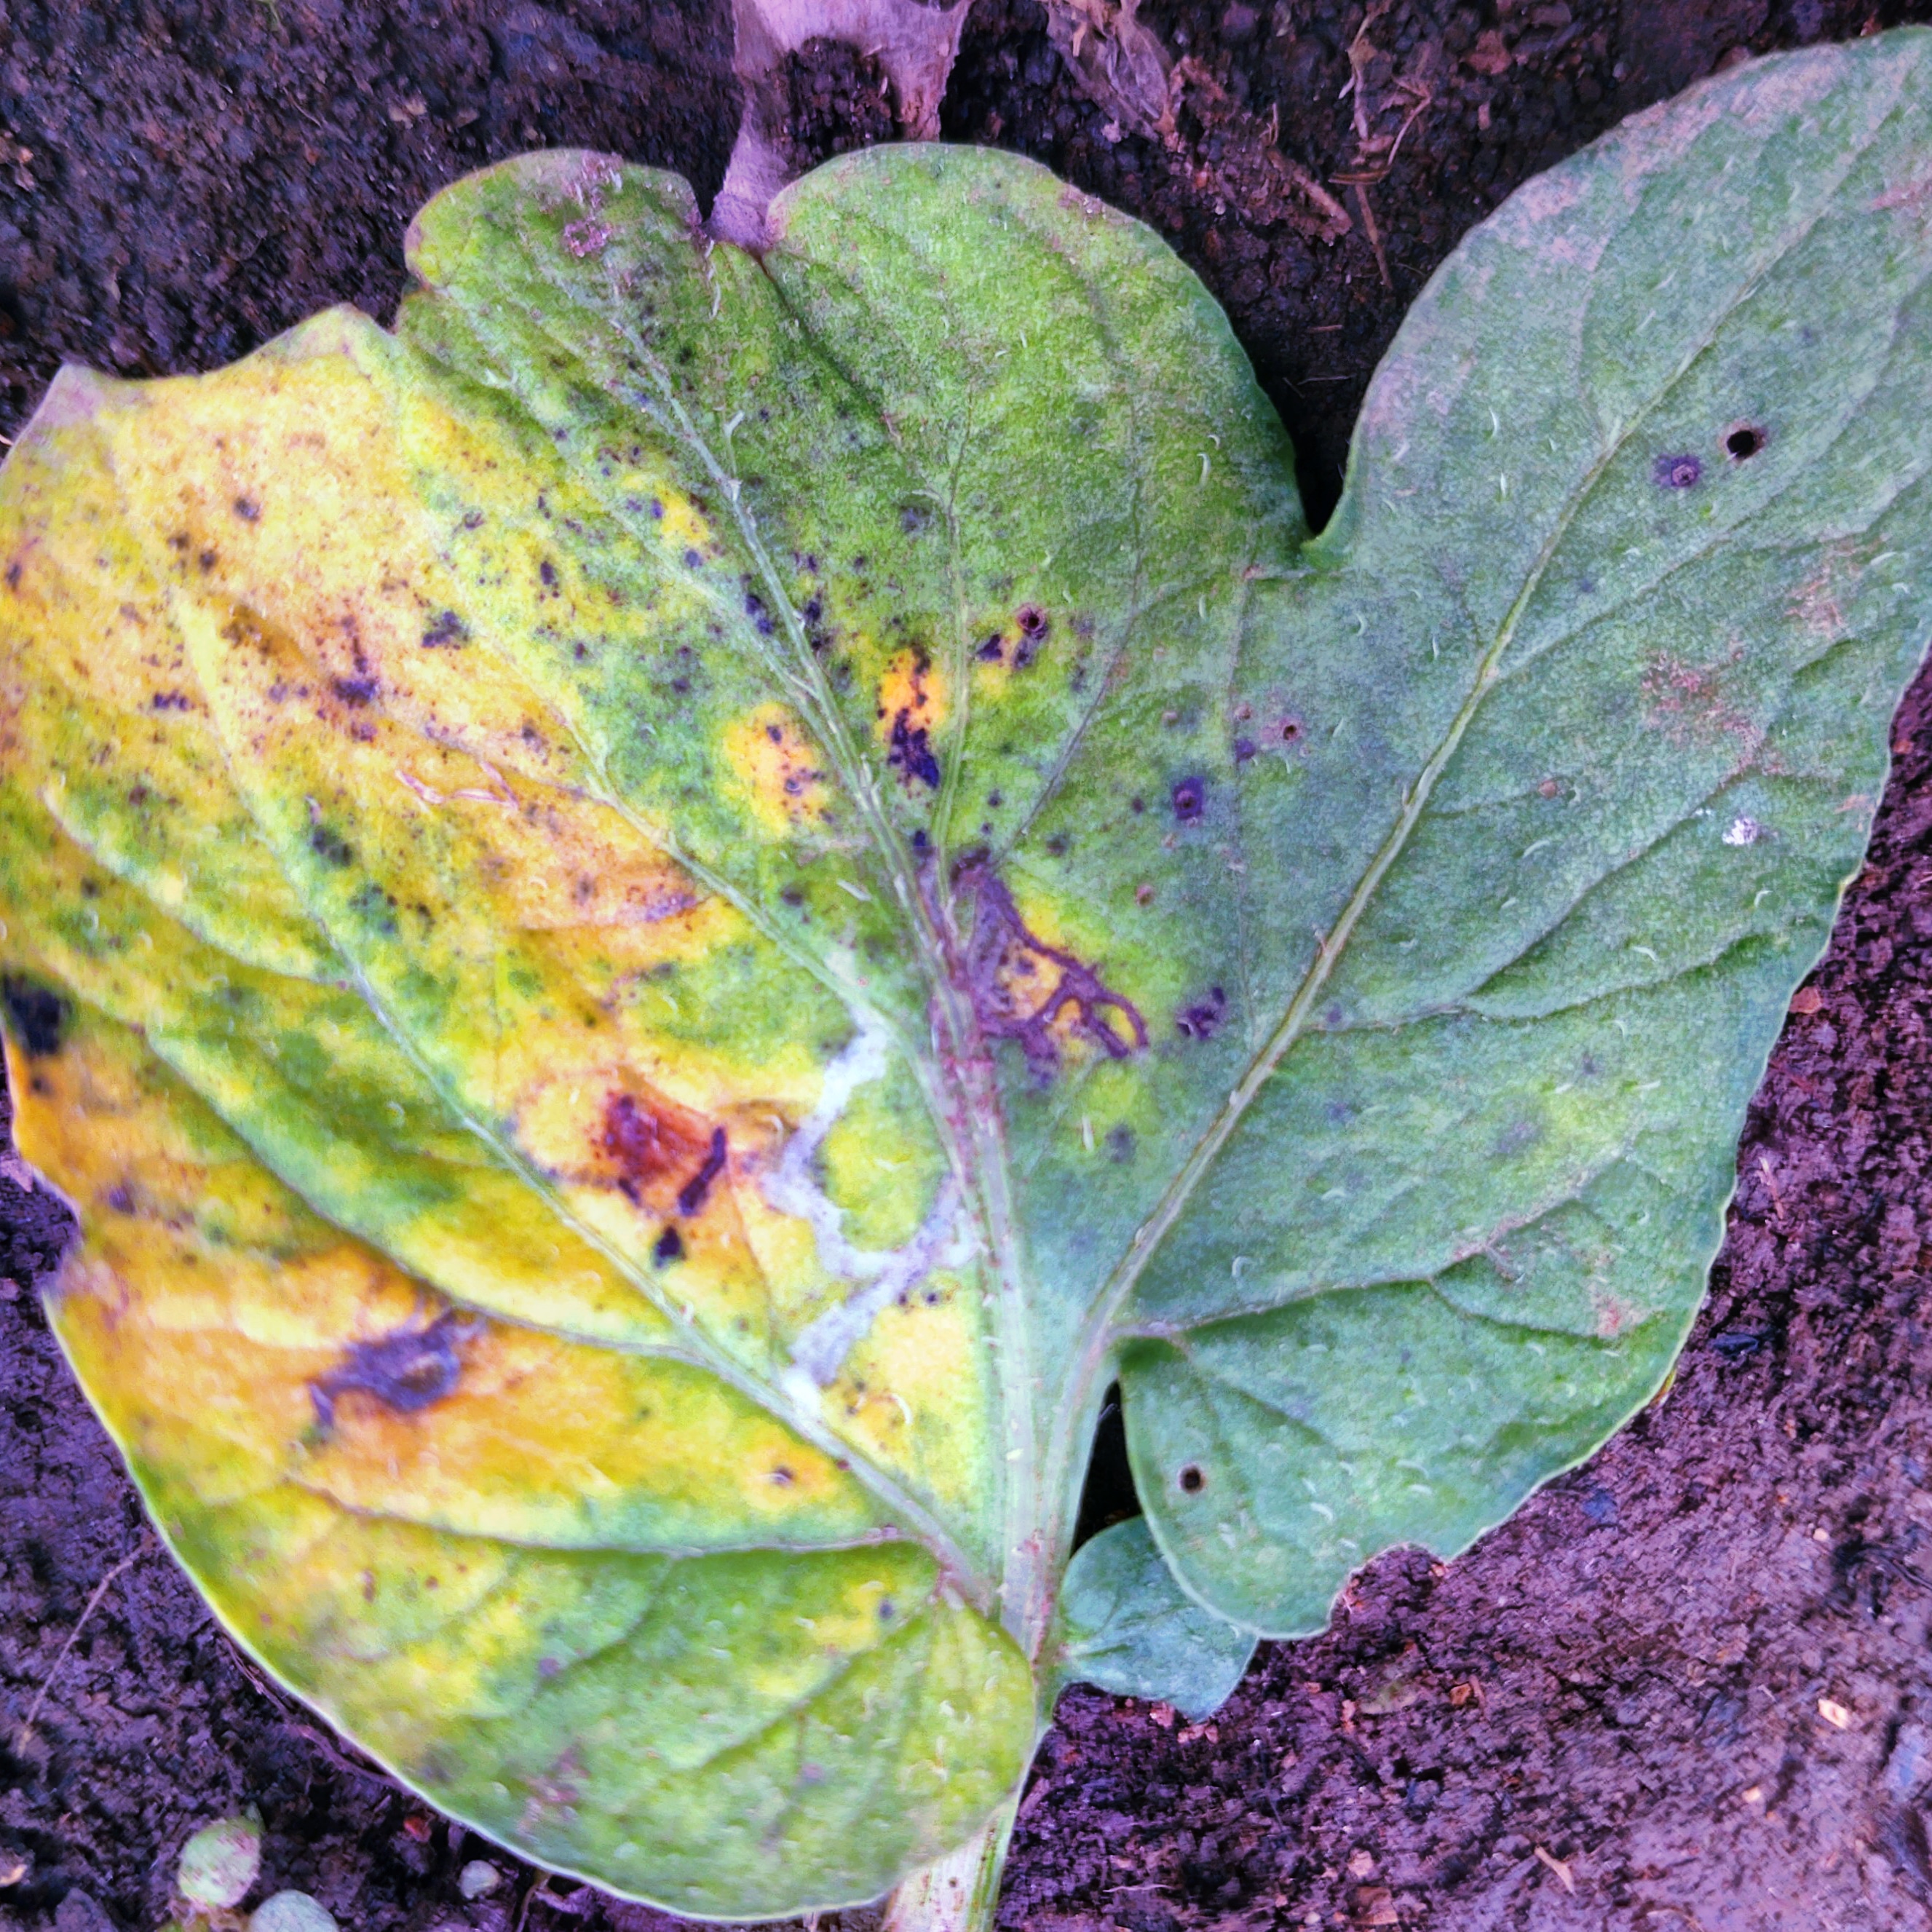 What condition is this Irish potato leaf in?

late blight
